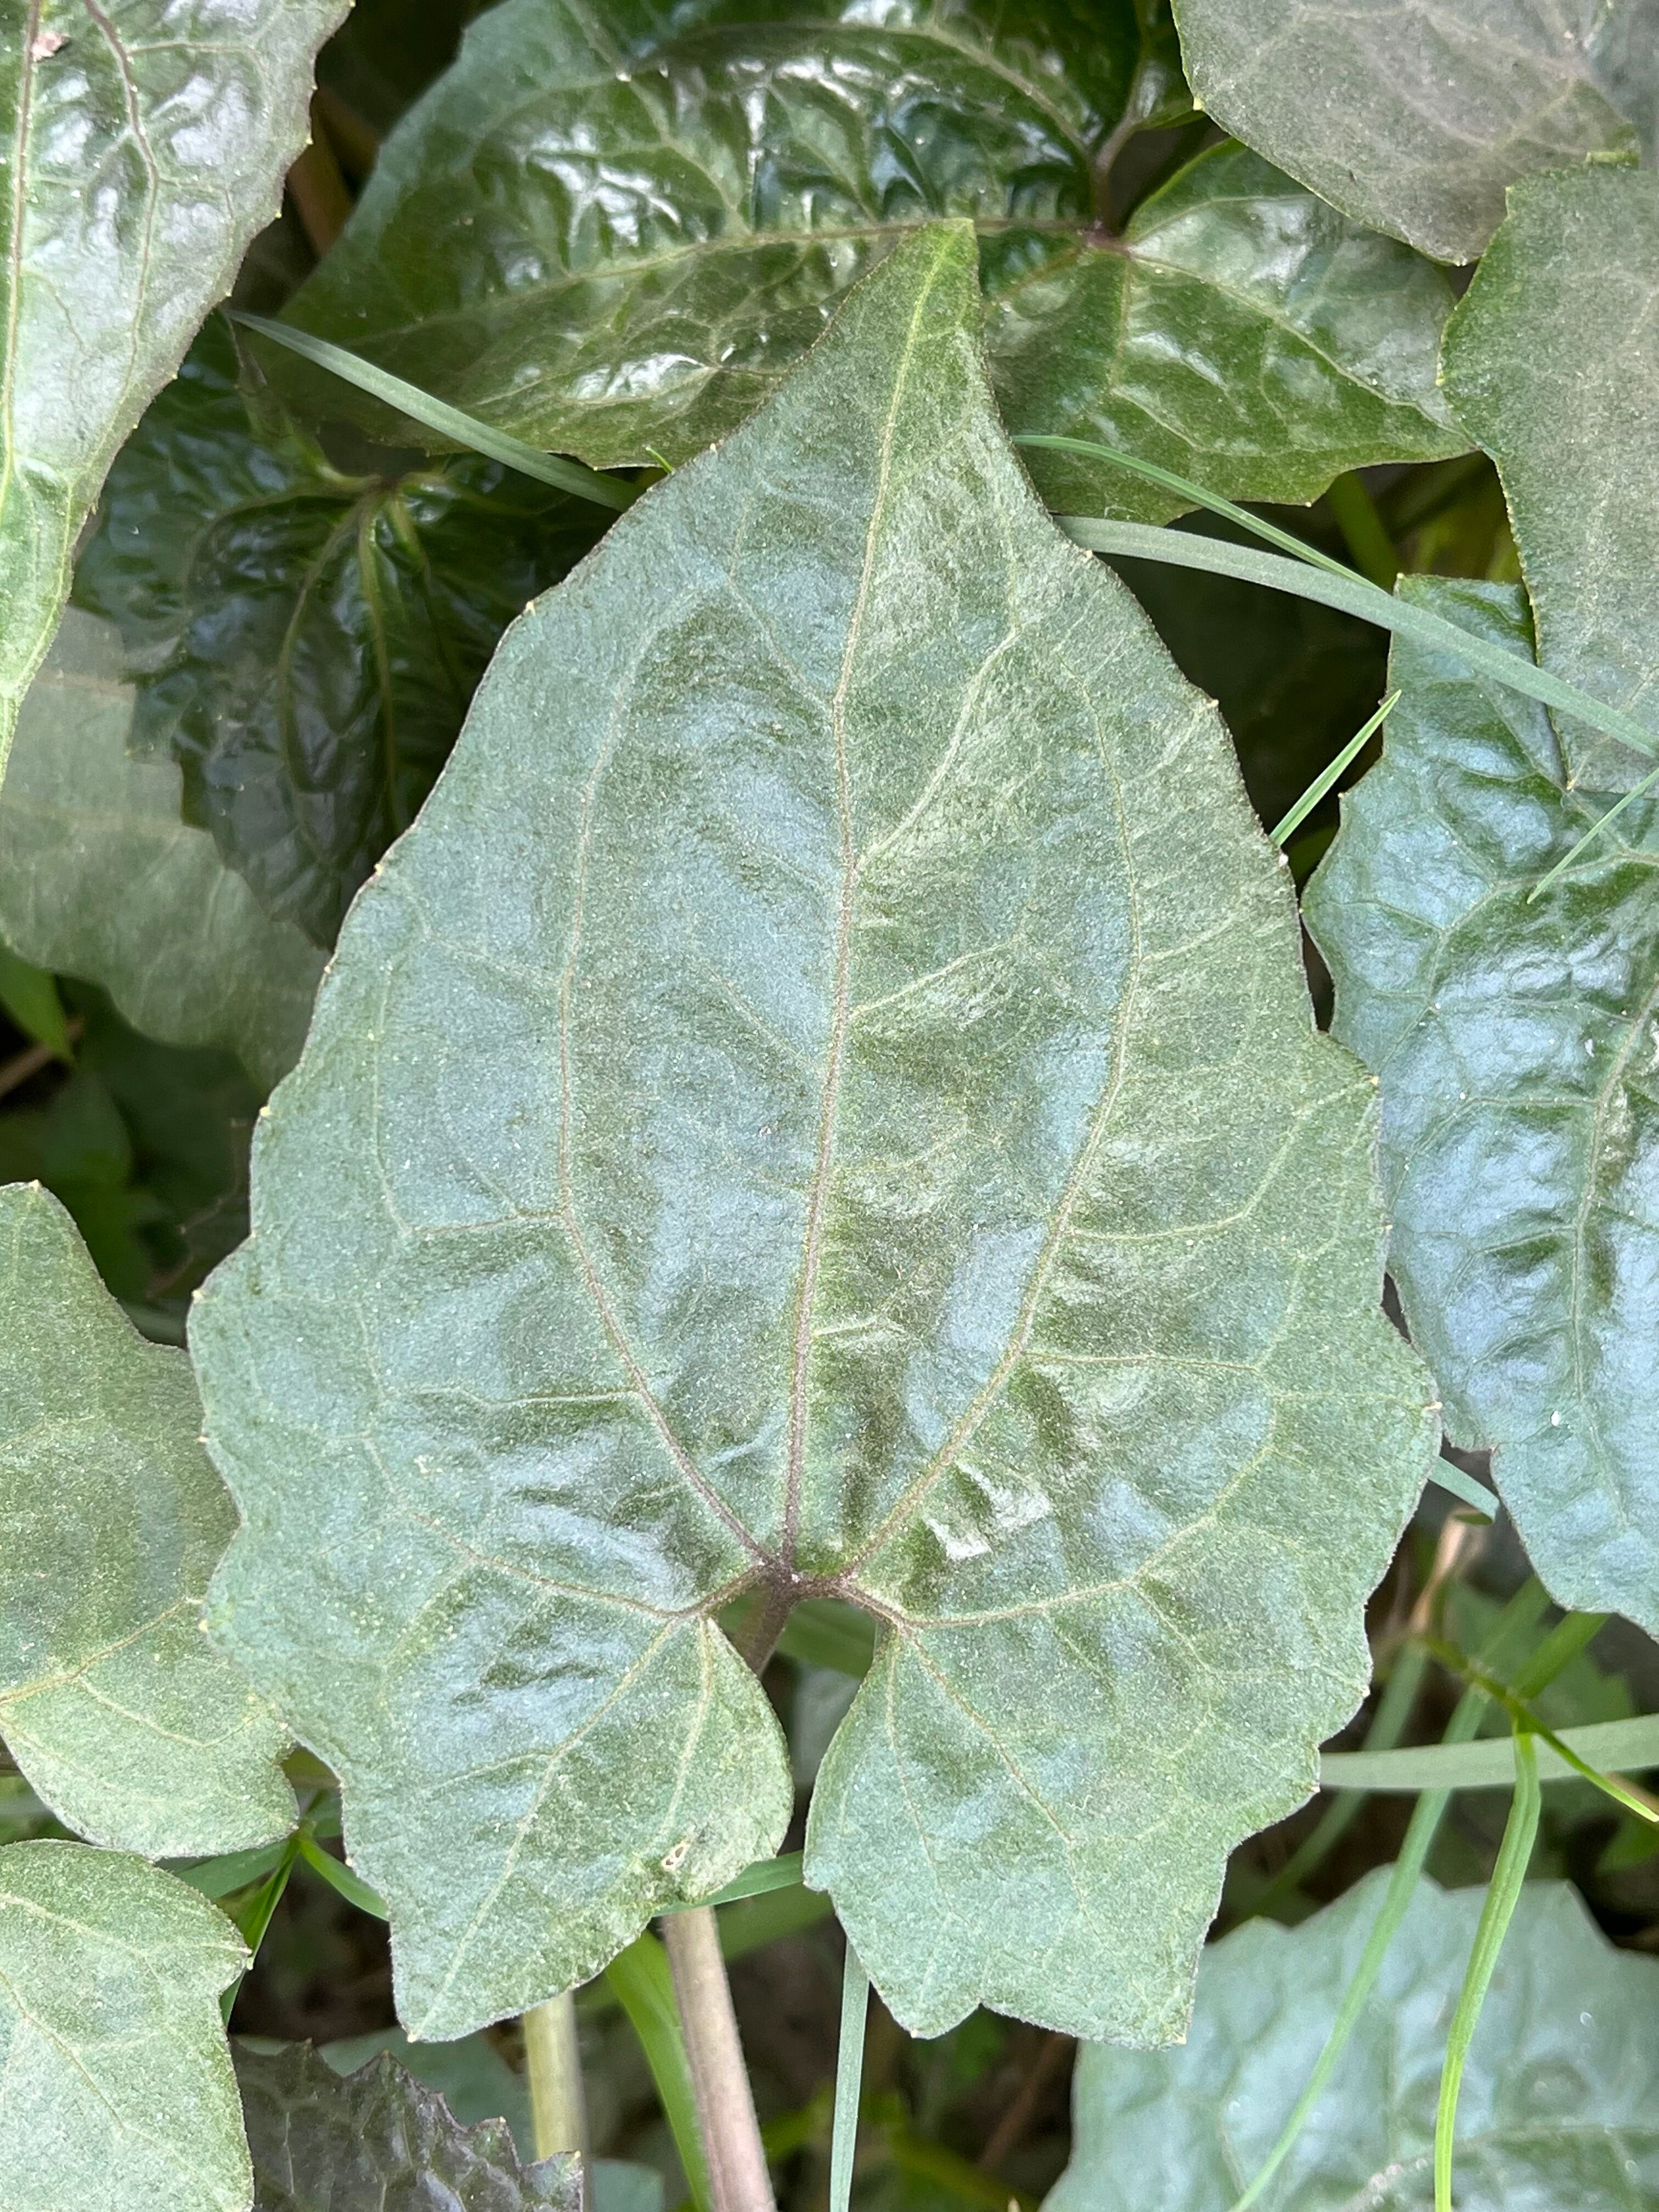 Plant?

bitter vine
